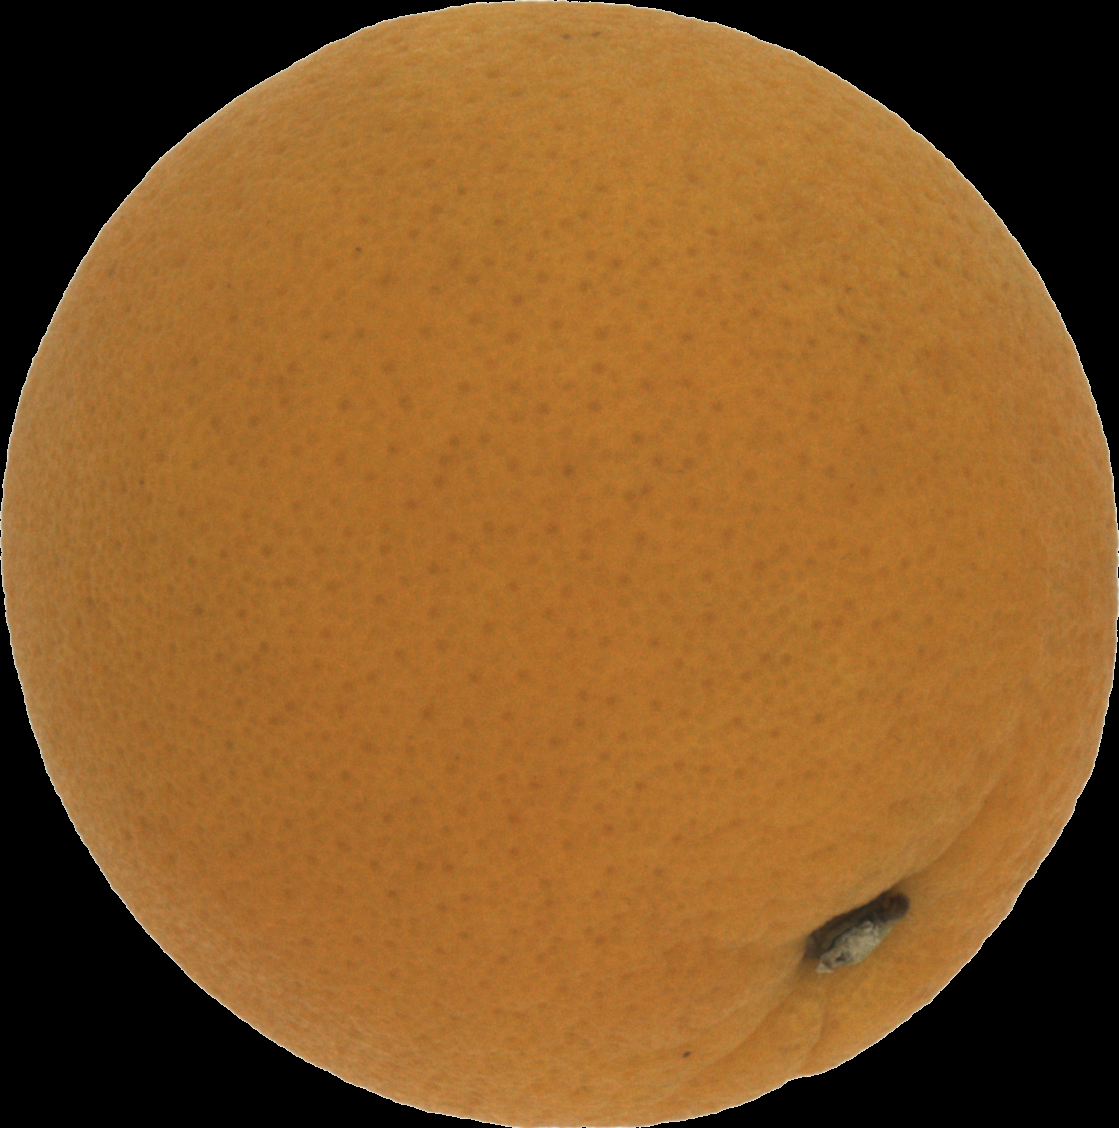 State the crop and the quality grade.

orange, good
